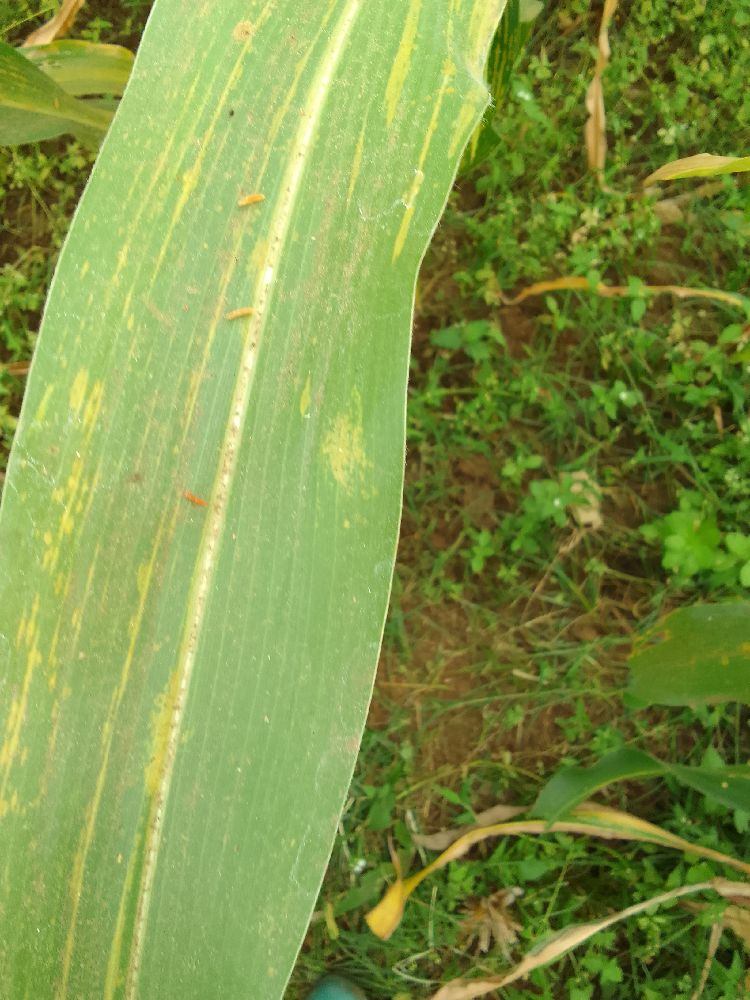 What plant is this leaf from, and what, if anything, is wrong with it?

maize, maize lethal necrosis
